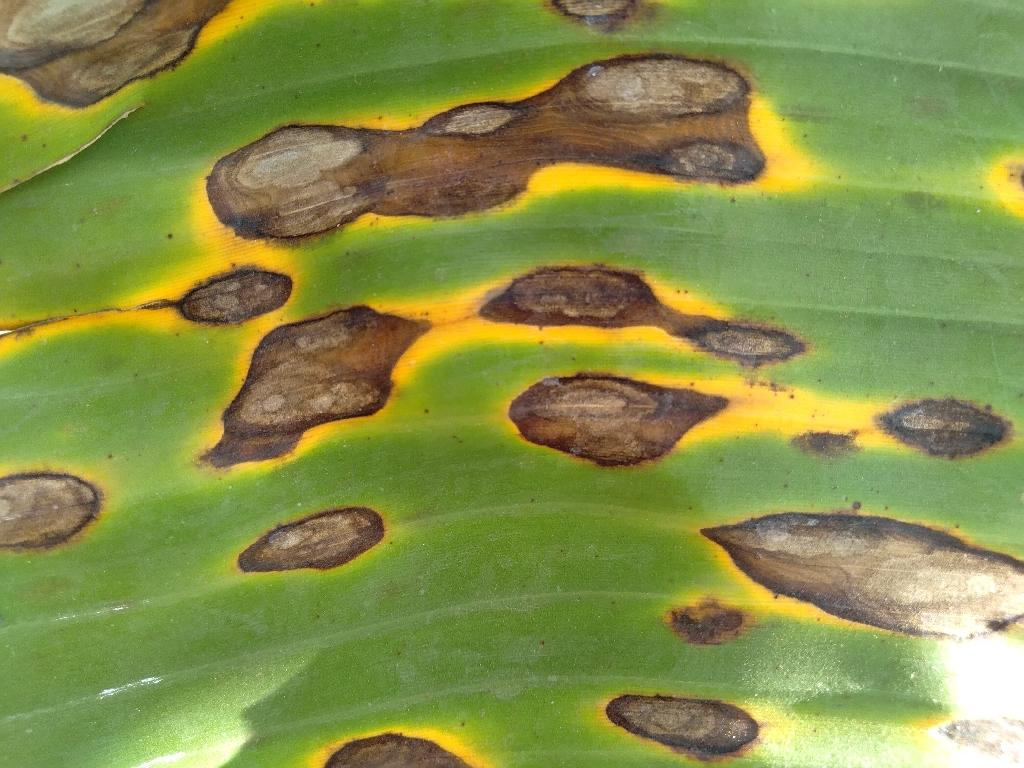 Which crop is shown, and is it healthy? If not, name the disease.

banana, black sigatoka
